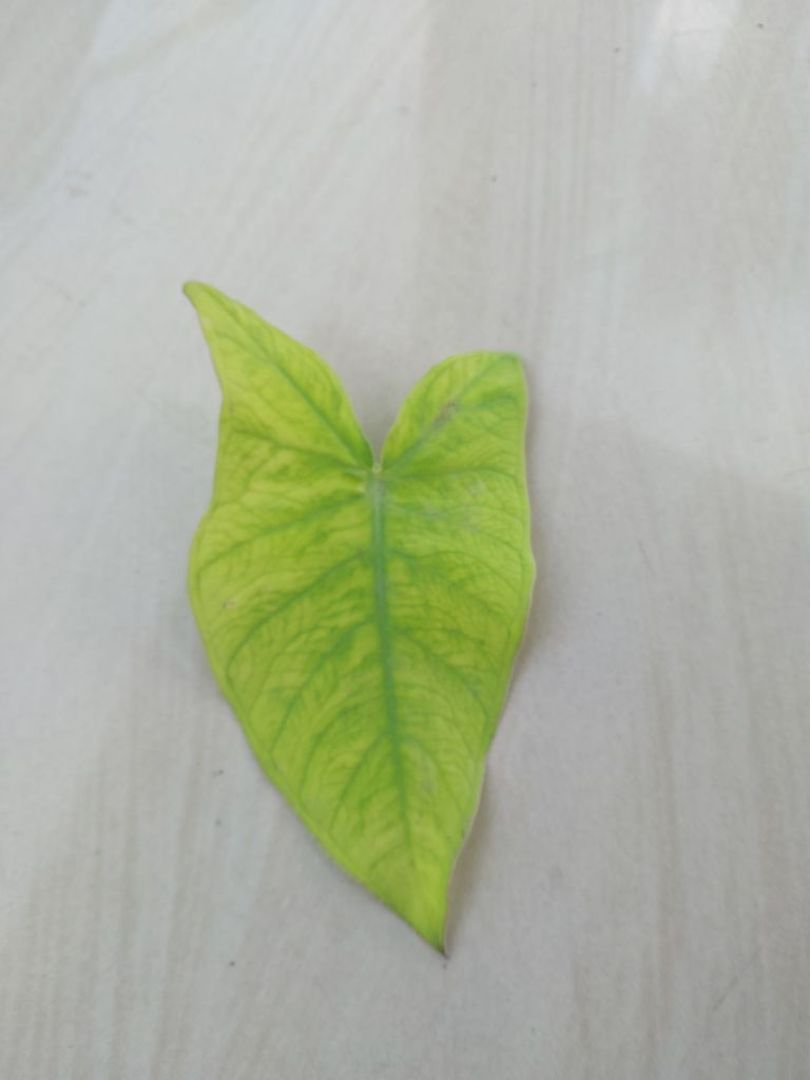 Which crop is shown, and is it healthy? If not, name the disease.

taro, mosaic
